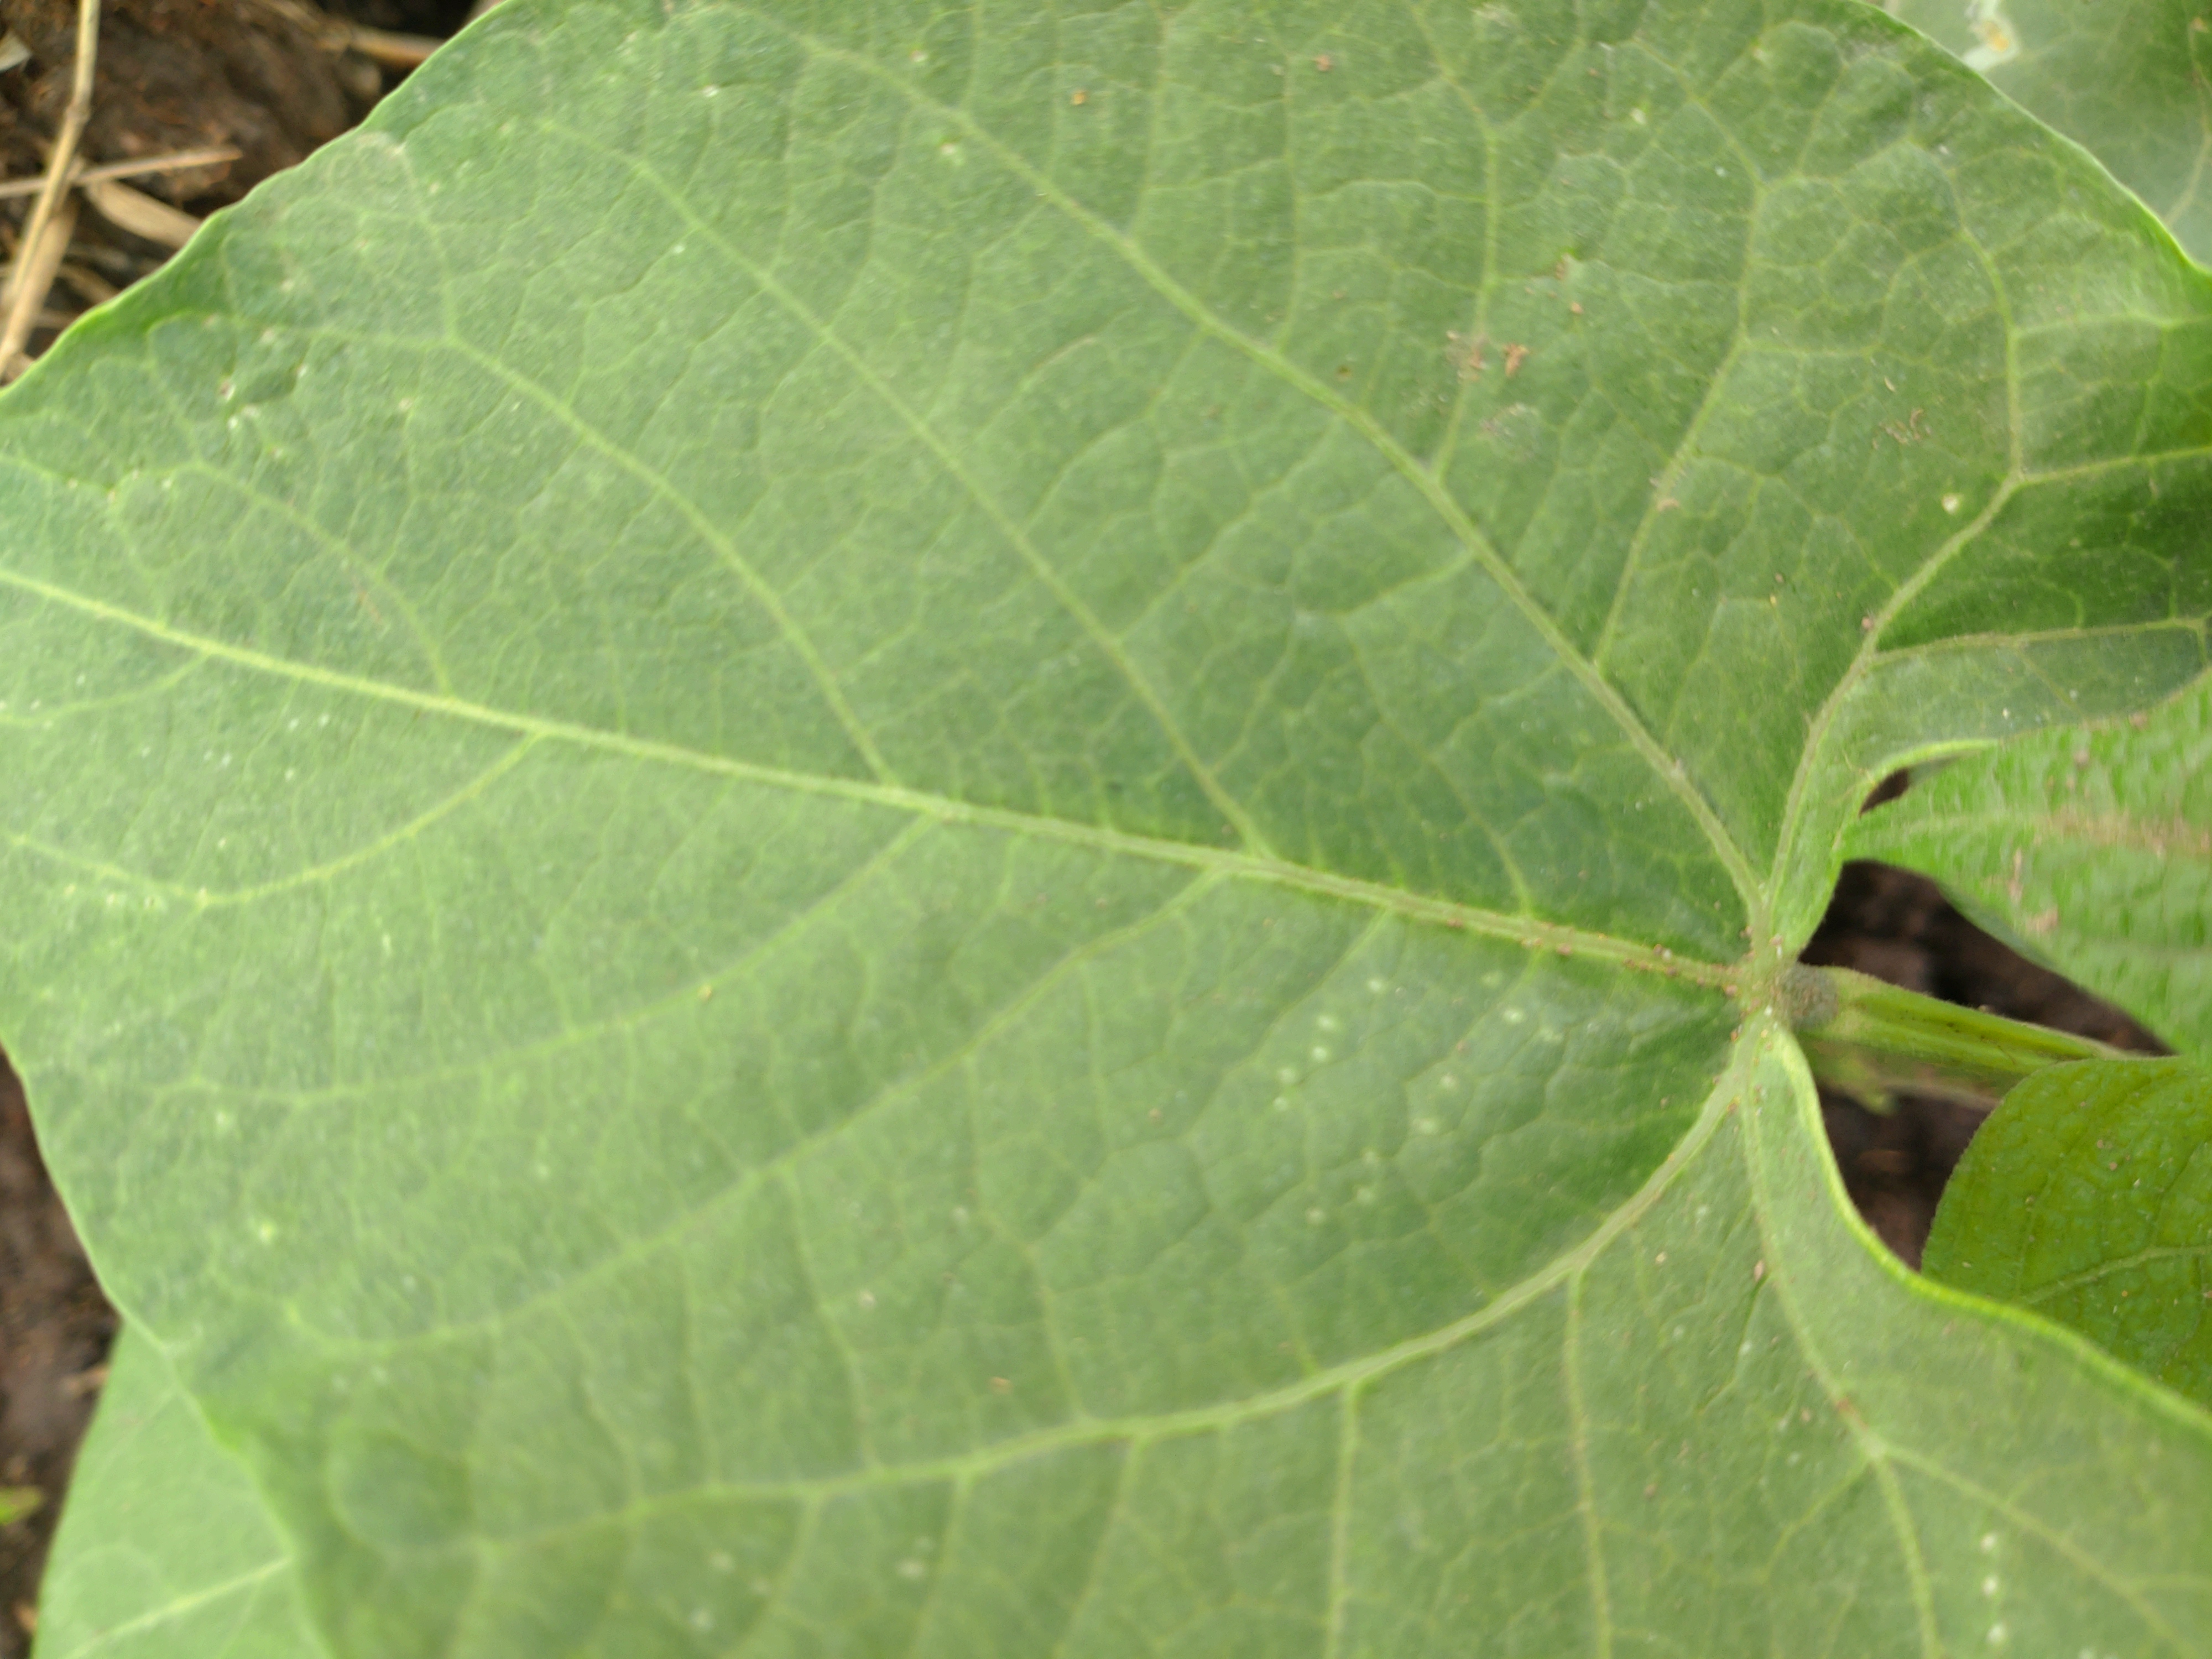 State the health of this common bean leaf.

healthy
